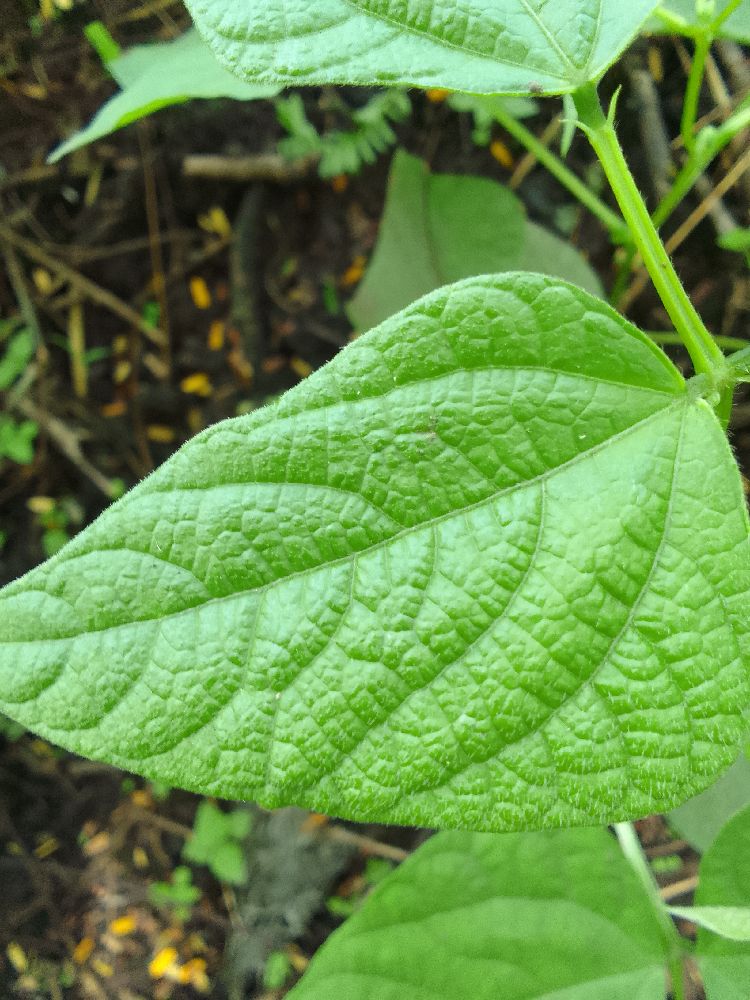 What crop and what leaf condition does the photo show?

common bean, healthy
